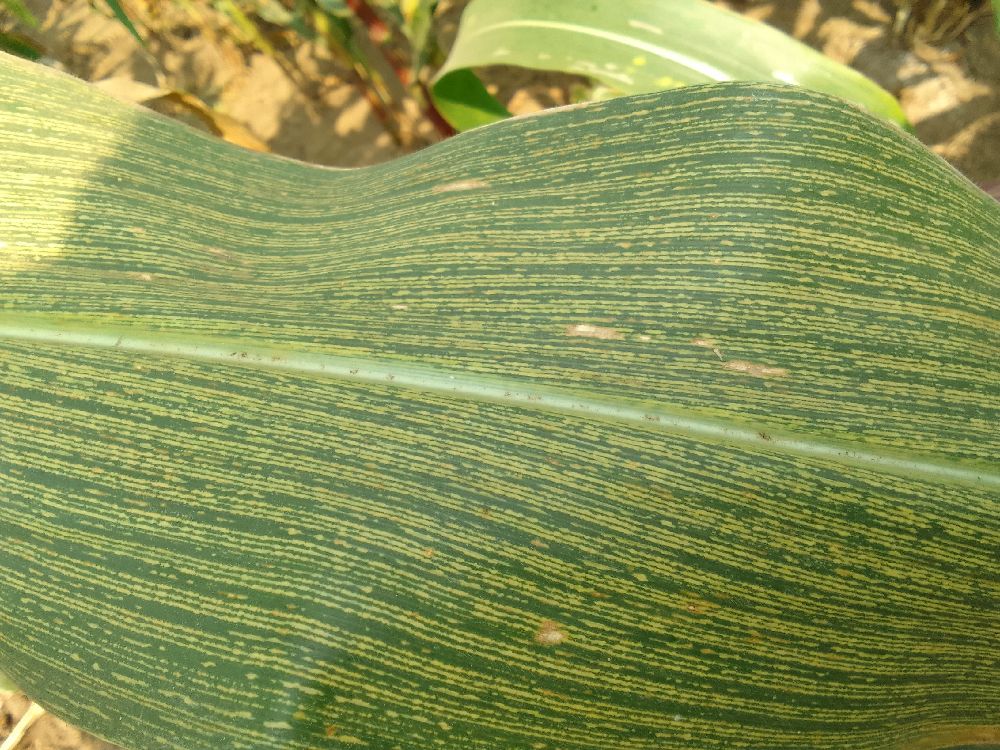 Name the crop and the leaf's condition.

maize, maize streak virus
